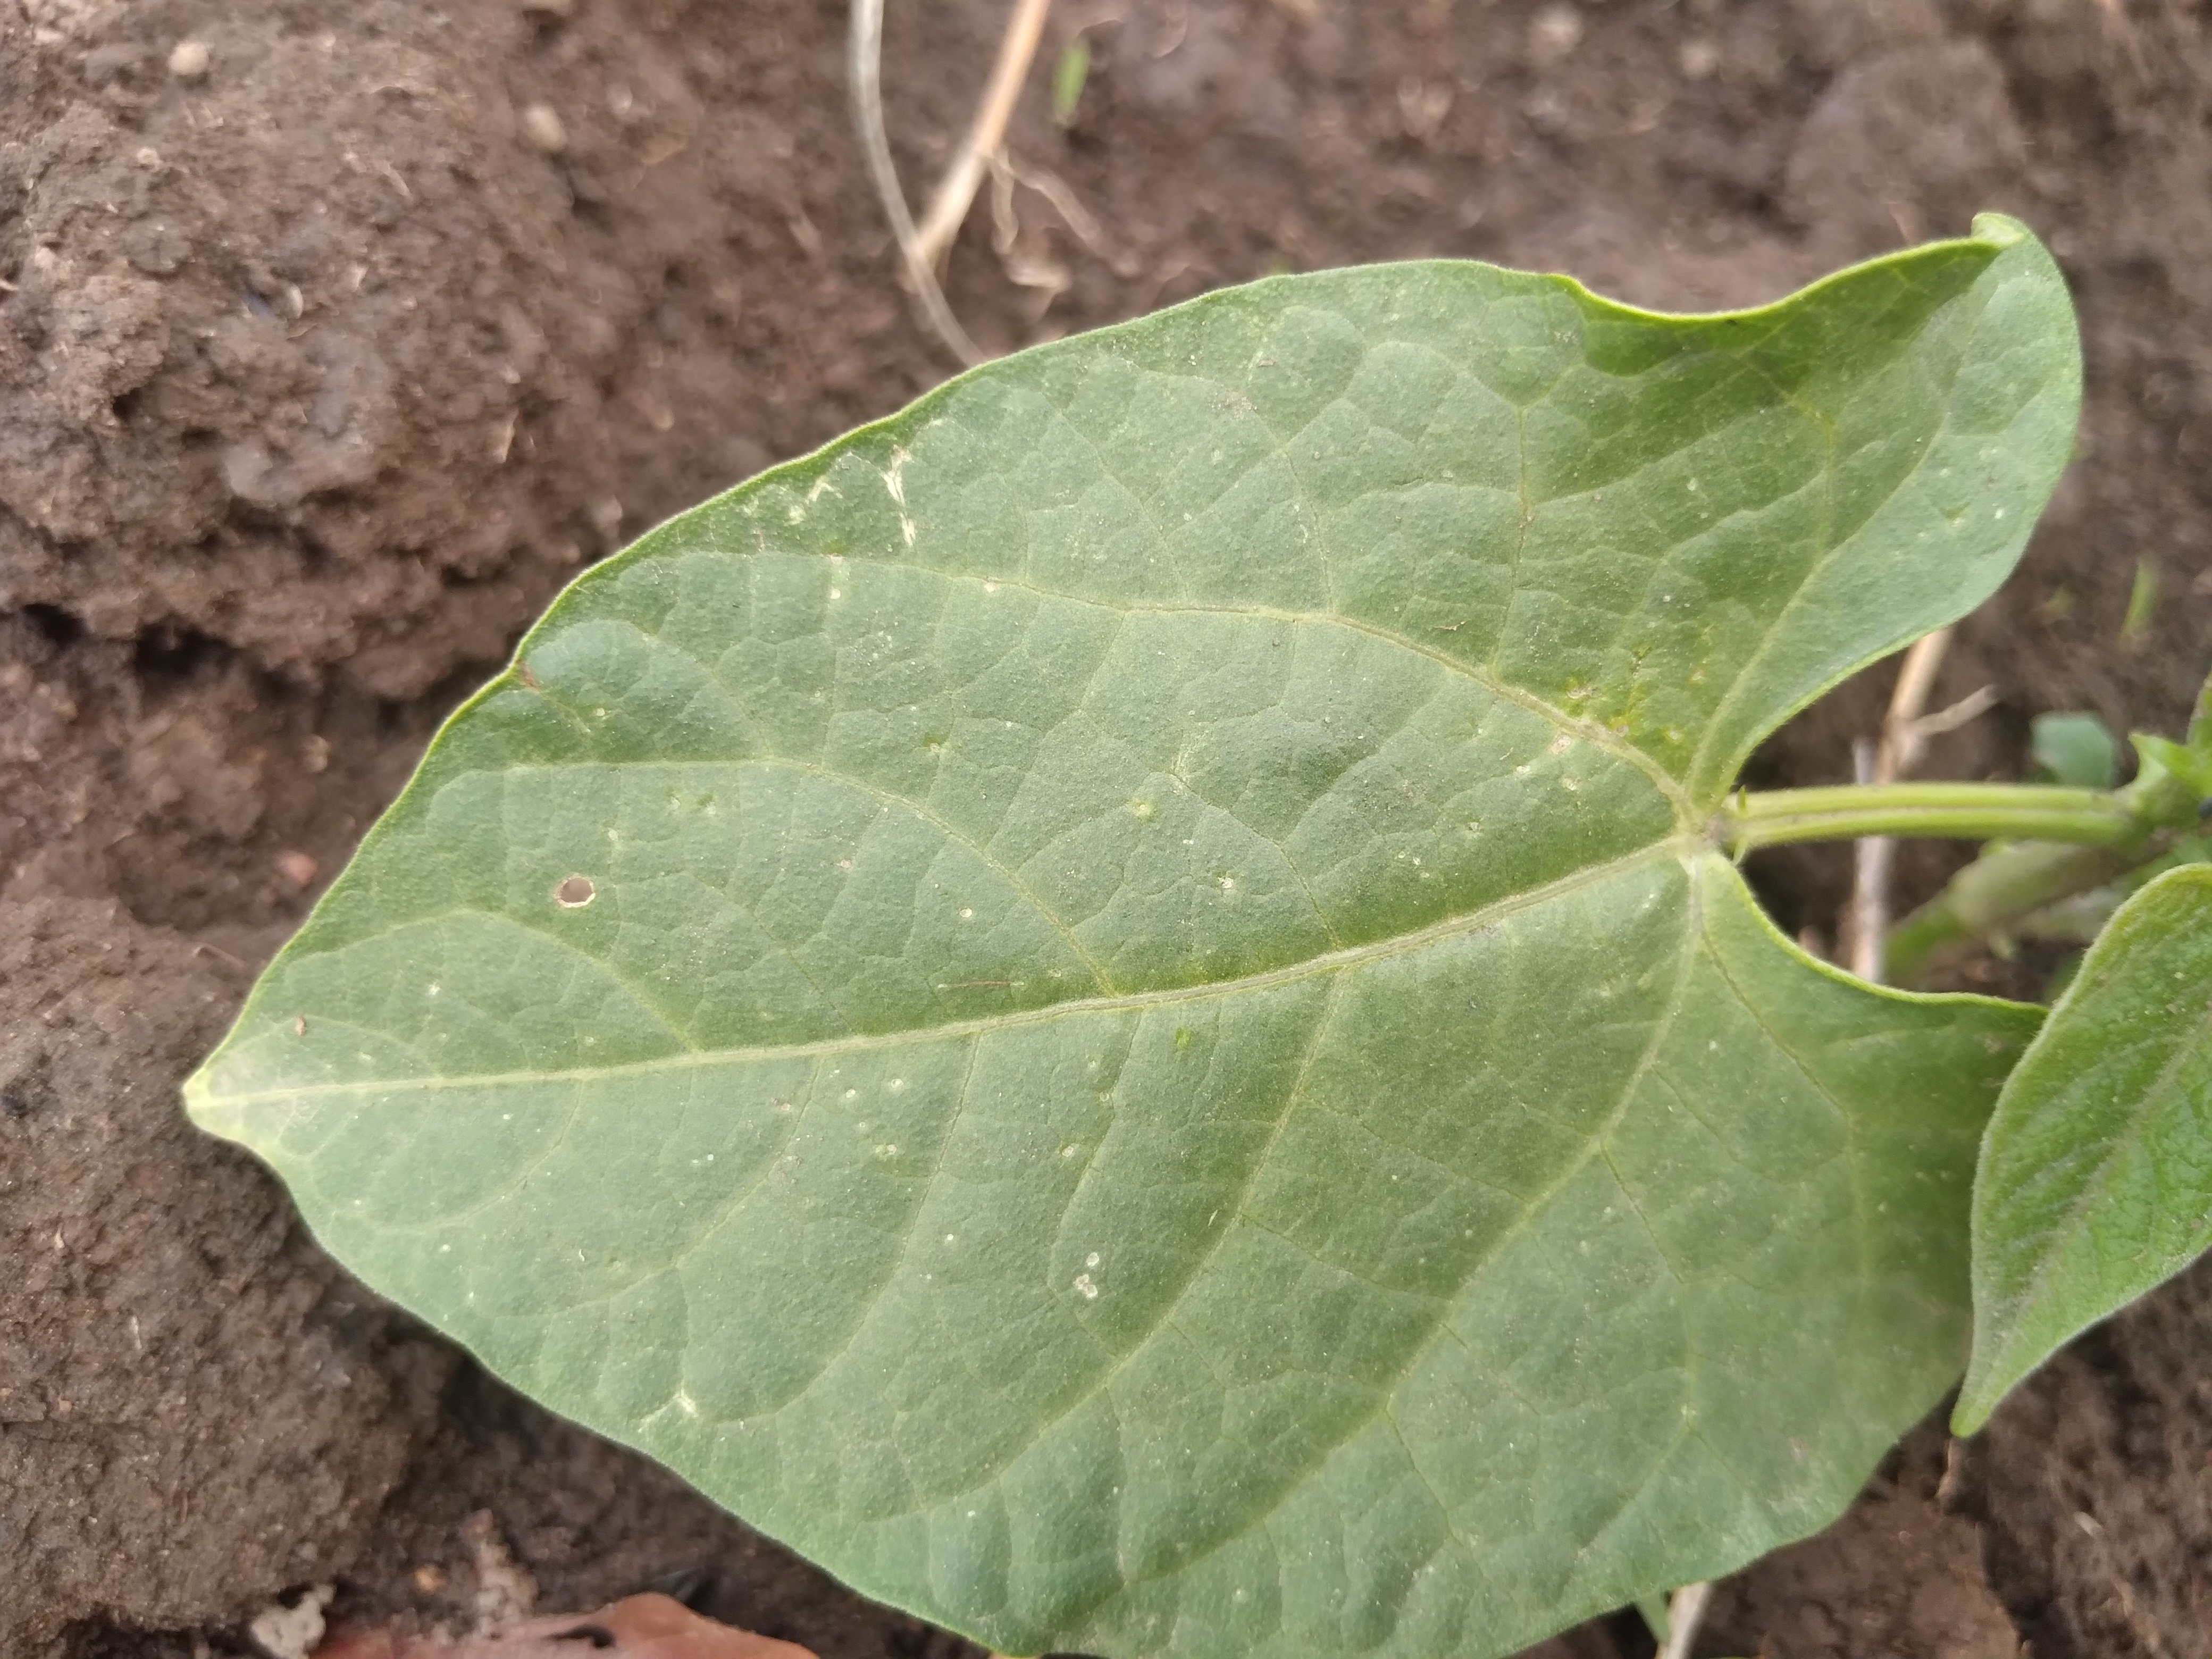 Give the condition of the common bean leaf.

healthy
